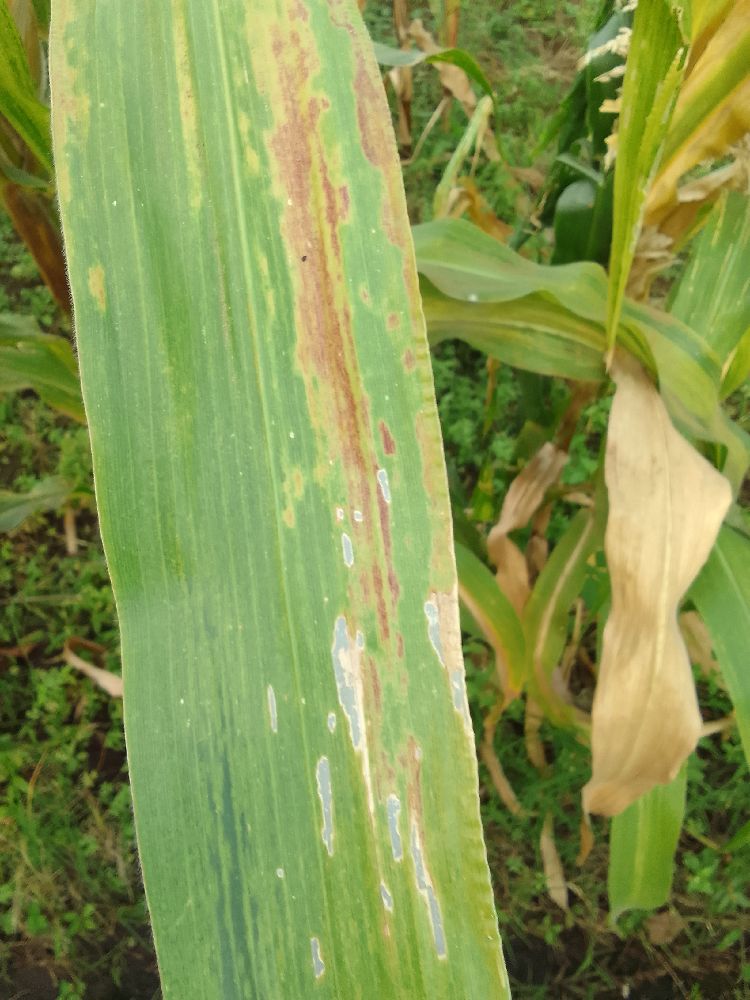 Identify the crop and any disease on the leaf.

maize, maize lethal necrosis
